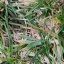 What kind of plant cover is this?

grass
